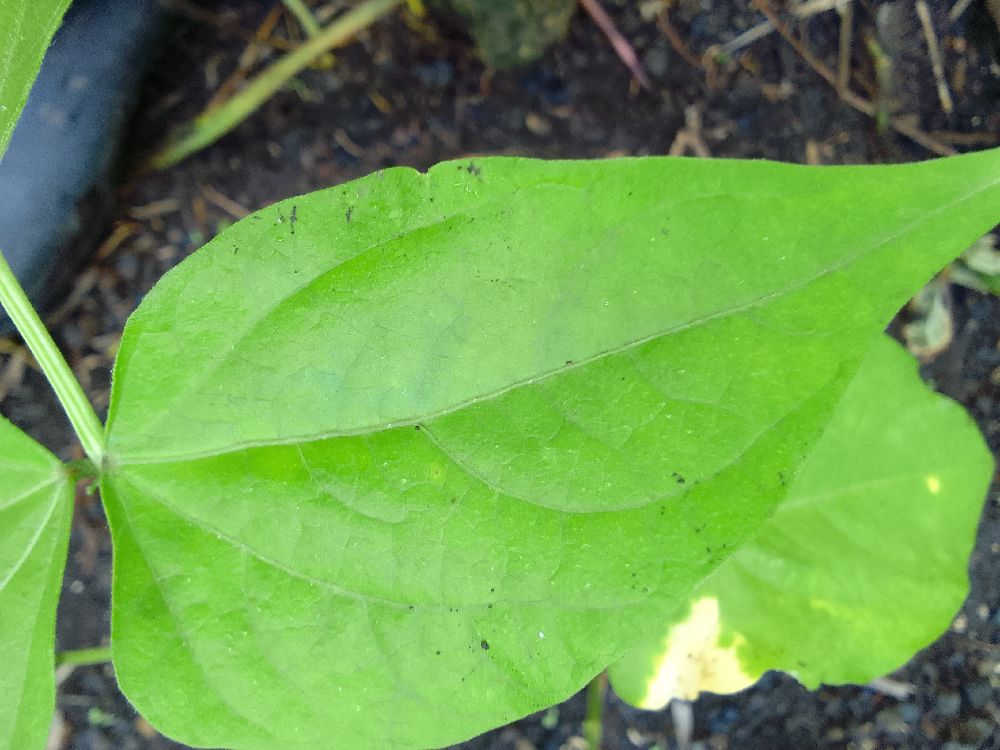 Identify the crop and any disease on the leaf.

common bean, healthy
